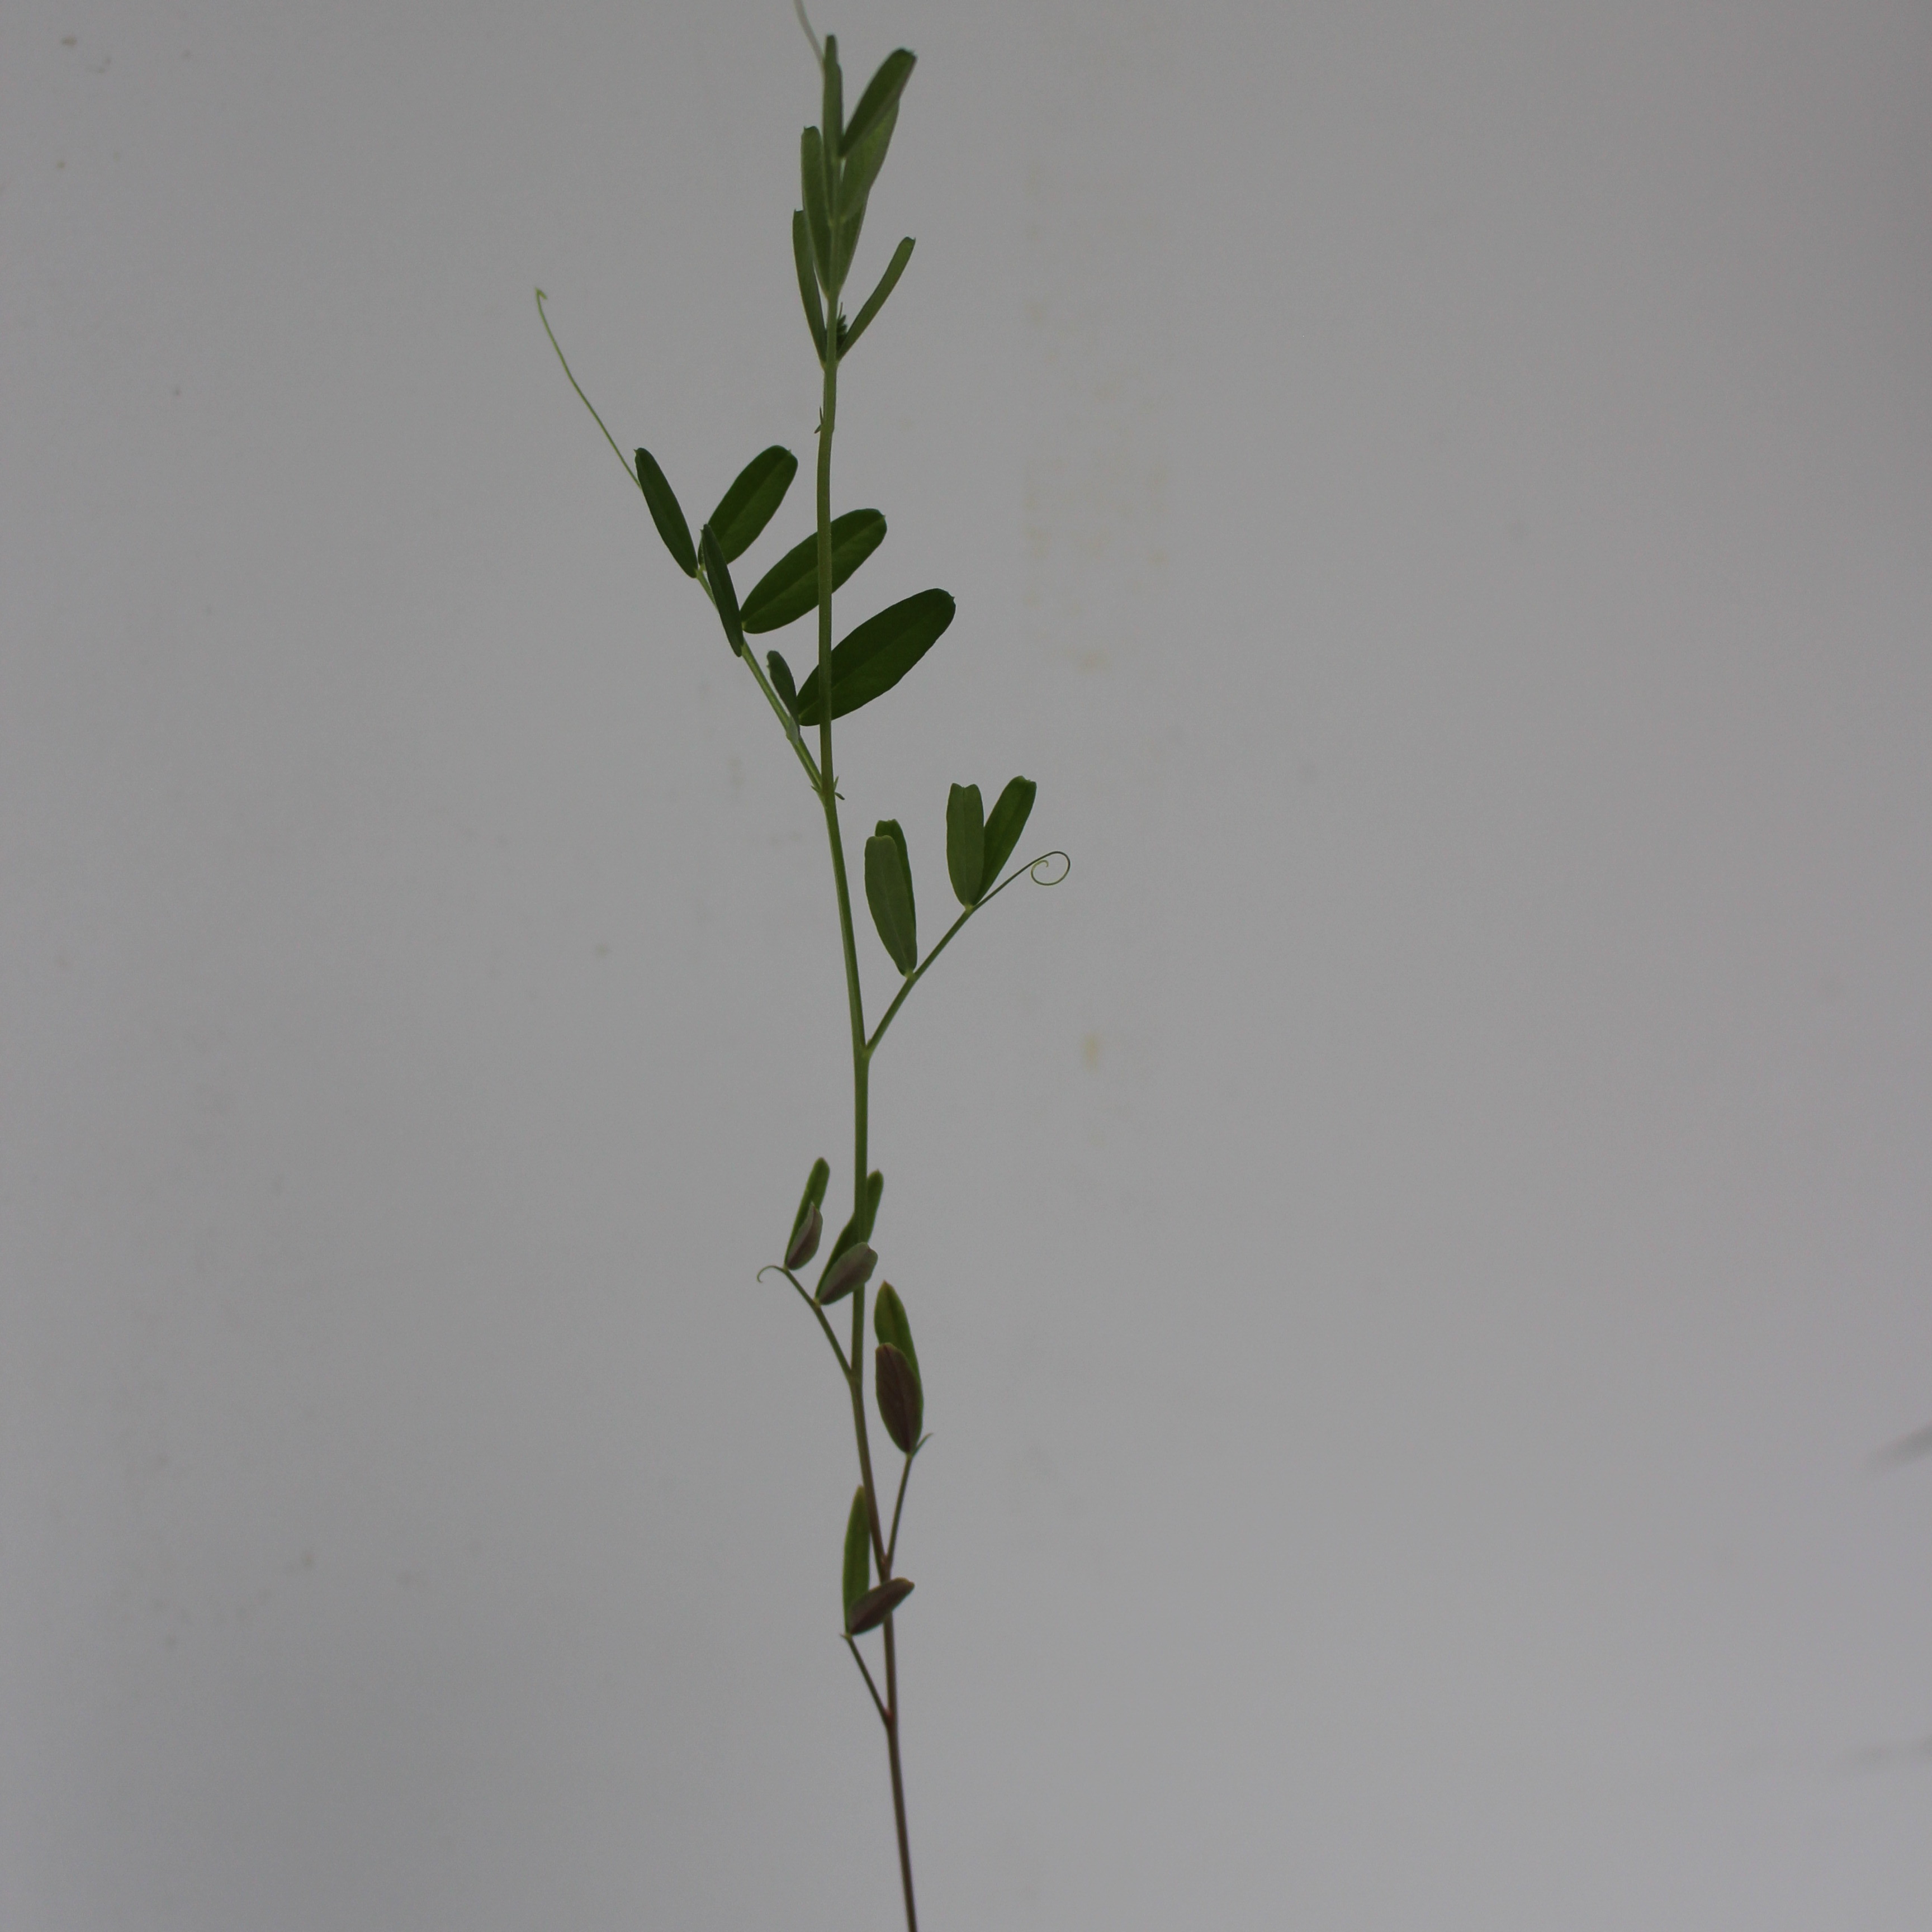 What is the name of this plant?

Vicia sativa
